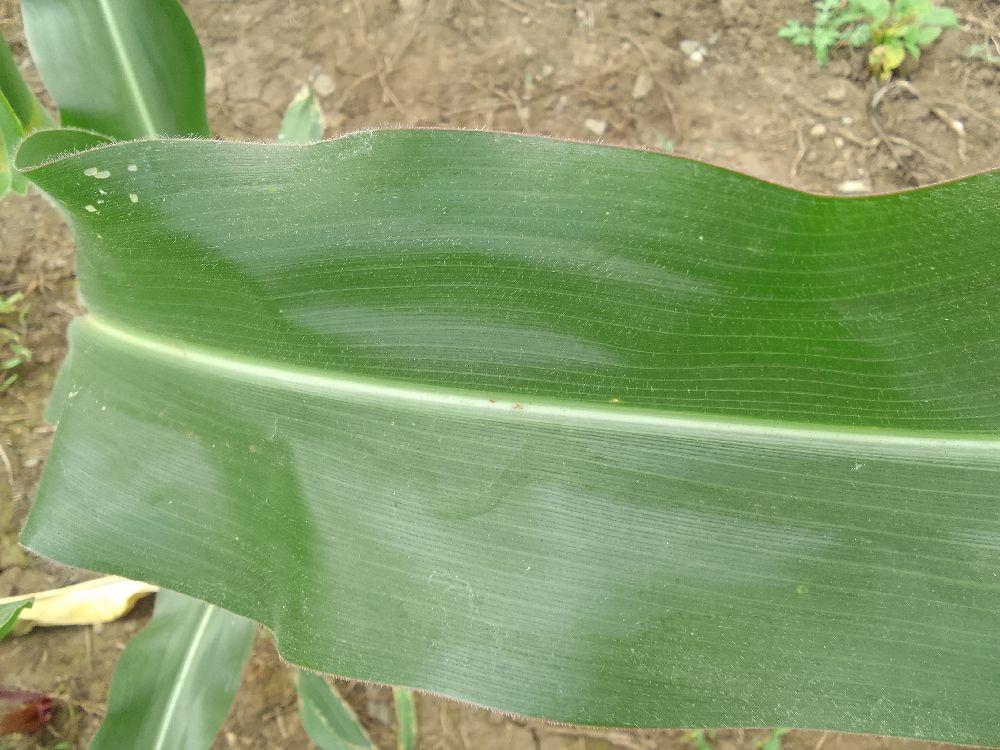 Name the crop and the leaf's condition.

maize, healthy
